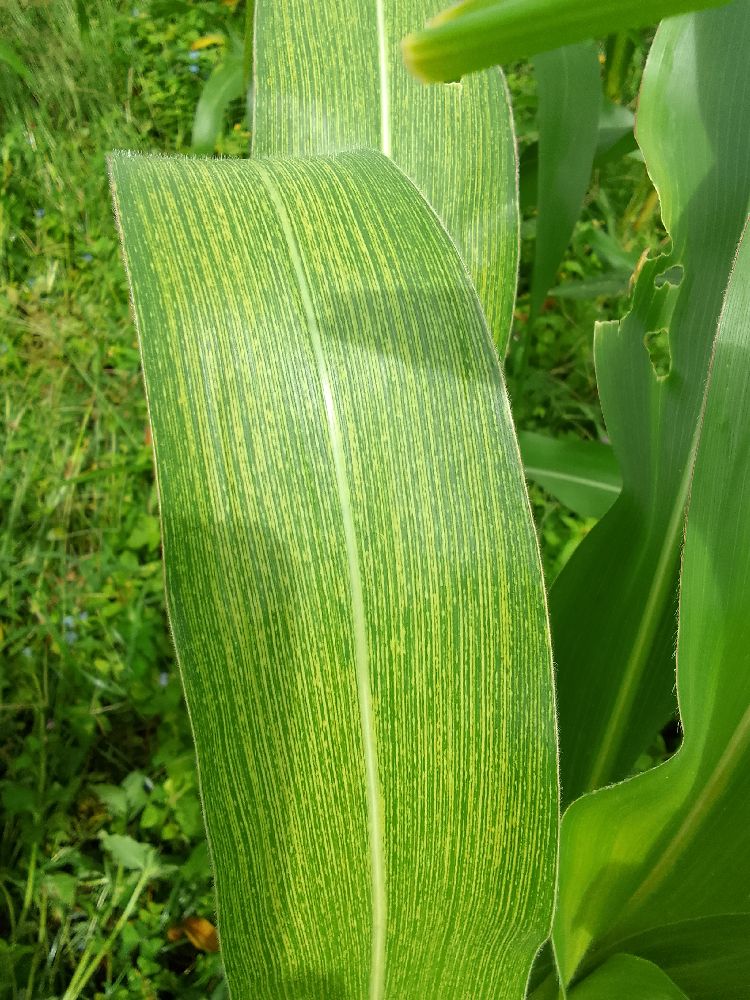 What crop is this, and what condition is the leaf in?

maize, maize streak virus
